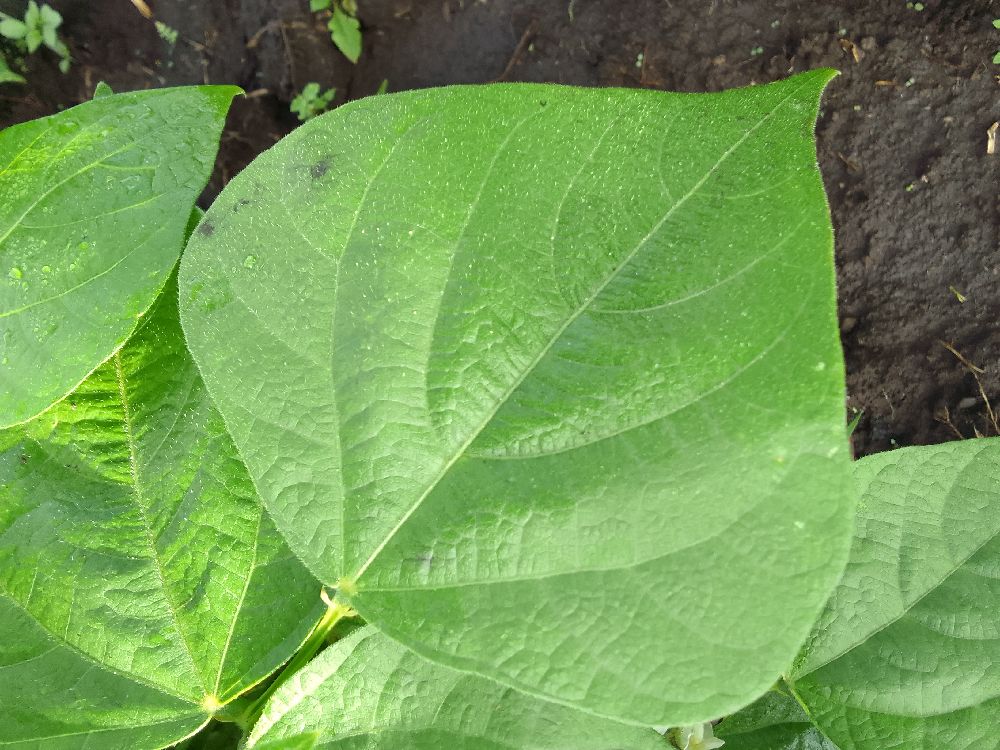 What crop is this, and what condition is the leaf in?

common bean, healthy
